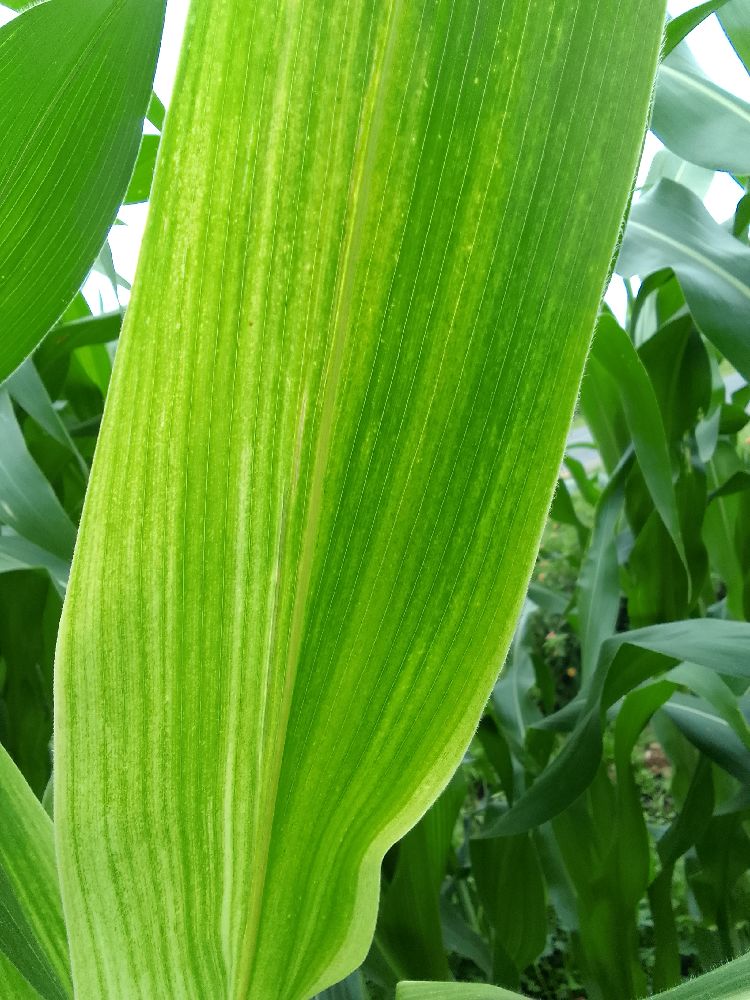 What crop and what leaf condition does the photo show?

maize, maize lethal necrosis
